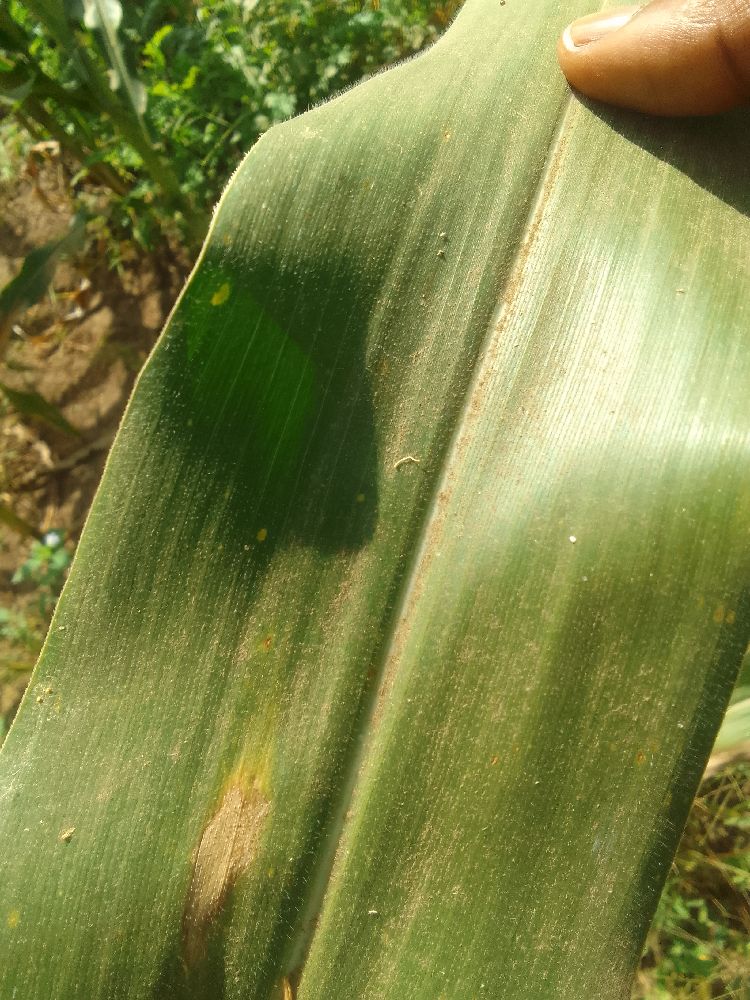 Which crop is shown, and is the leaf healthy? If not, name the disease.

maize, healthy
